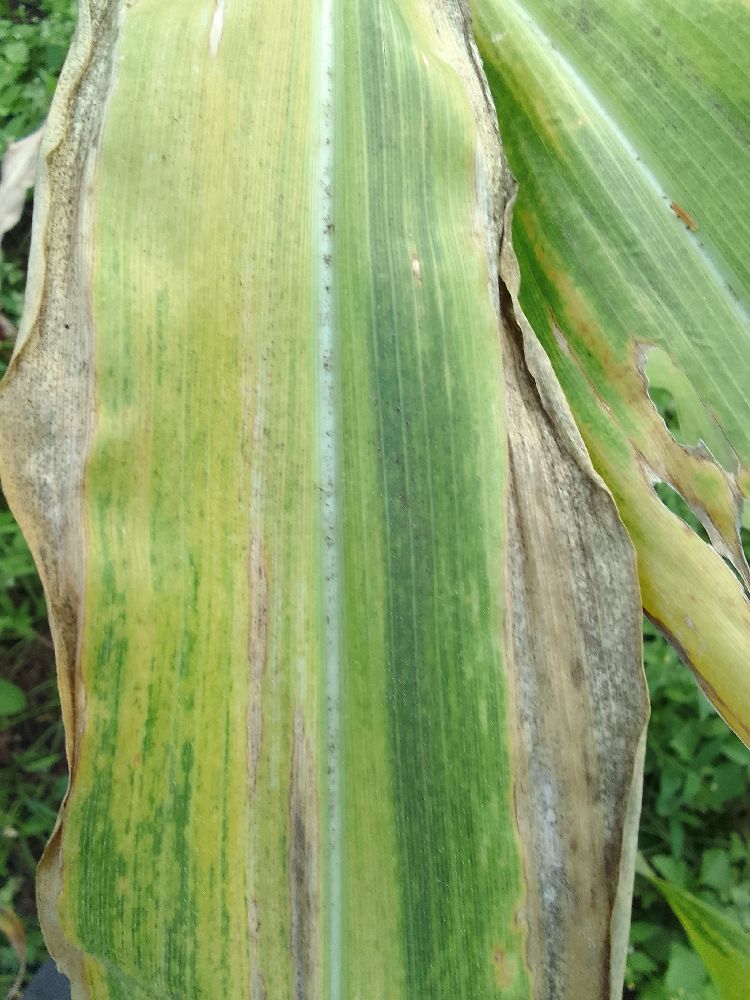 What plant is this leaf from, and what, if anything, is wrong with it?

maize, maize lethal necrosis
